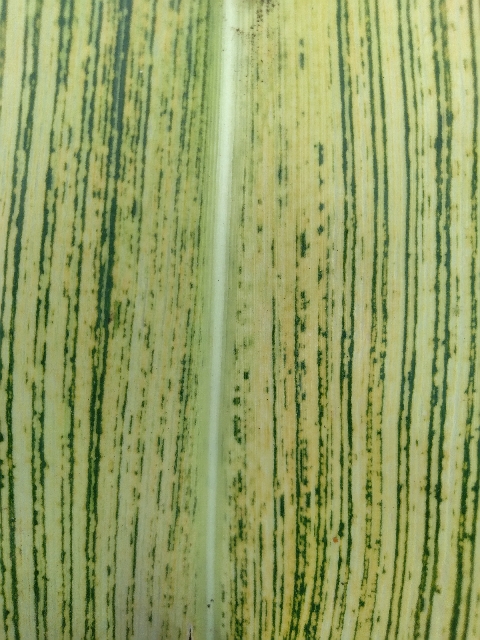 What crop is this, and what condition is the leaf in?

maize, maize streak virus
